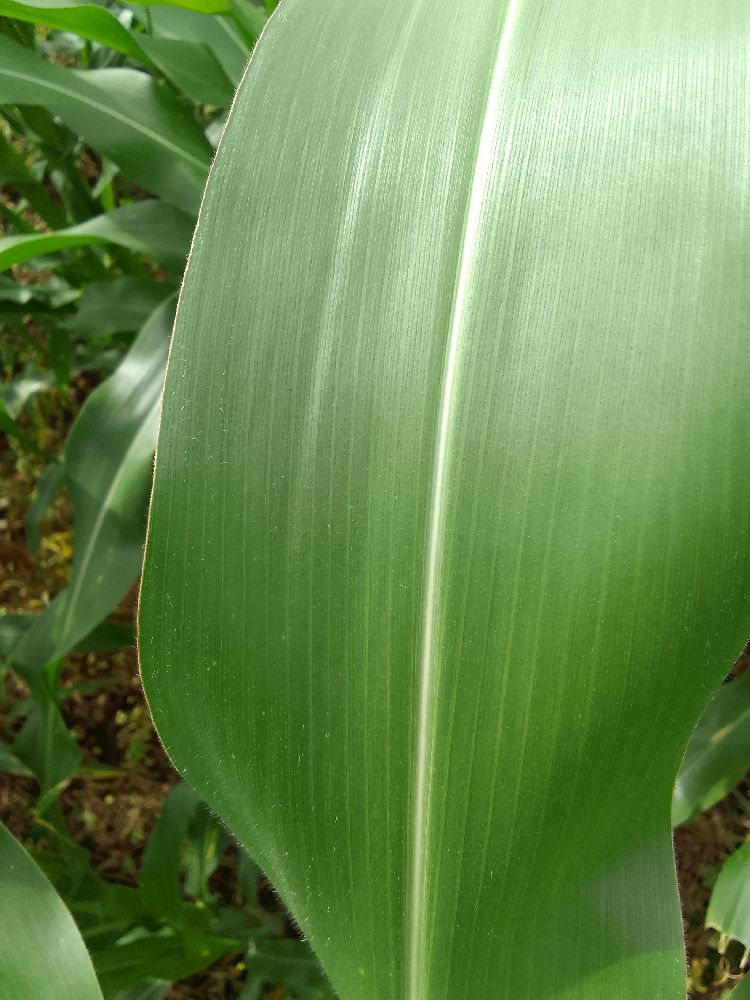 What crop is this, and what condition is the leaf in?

maize, healthy
